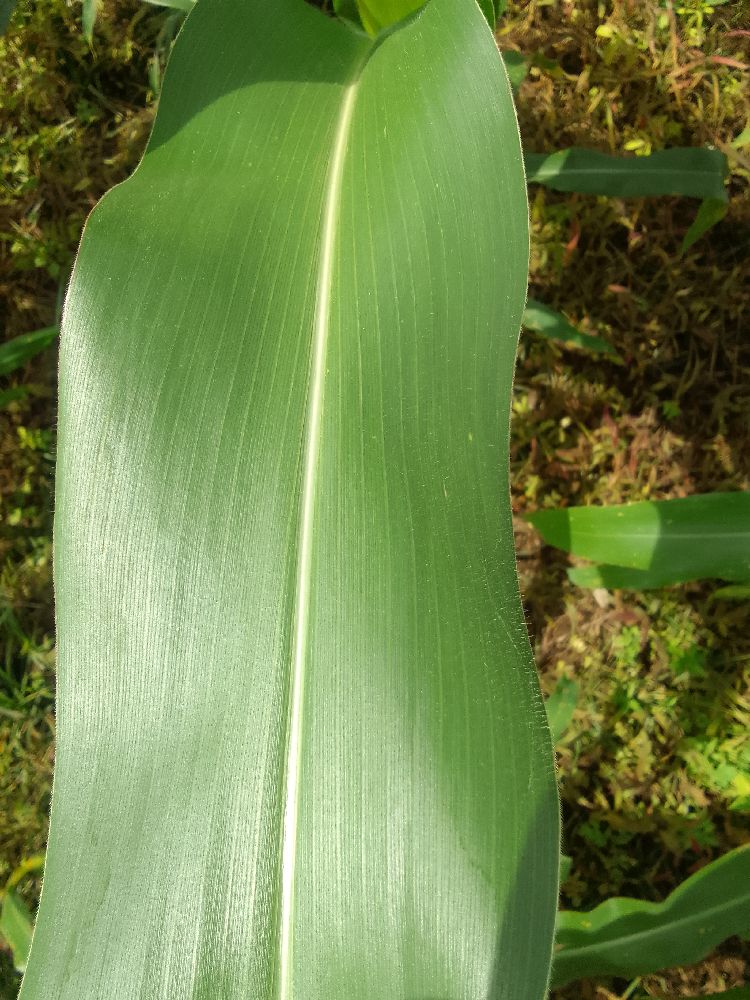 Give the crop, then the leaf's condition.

maize, healthy
